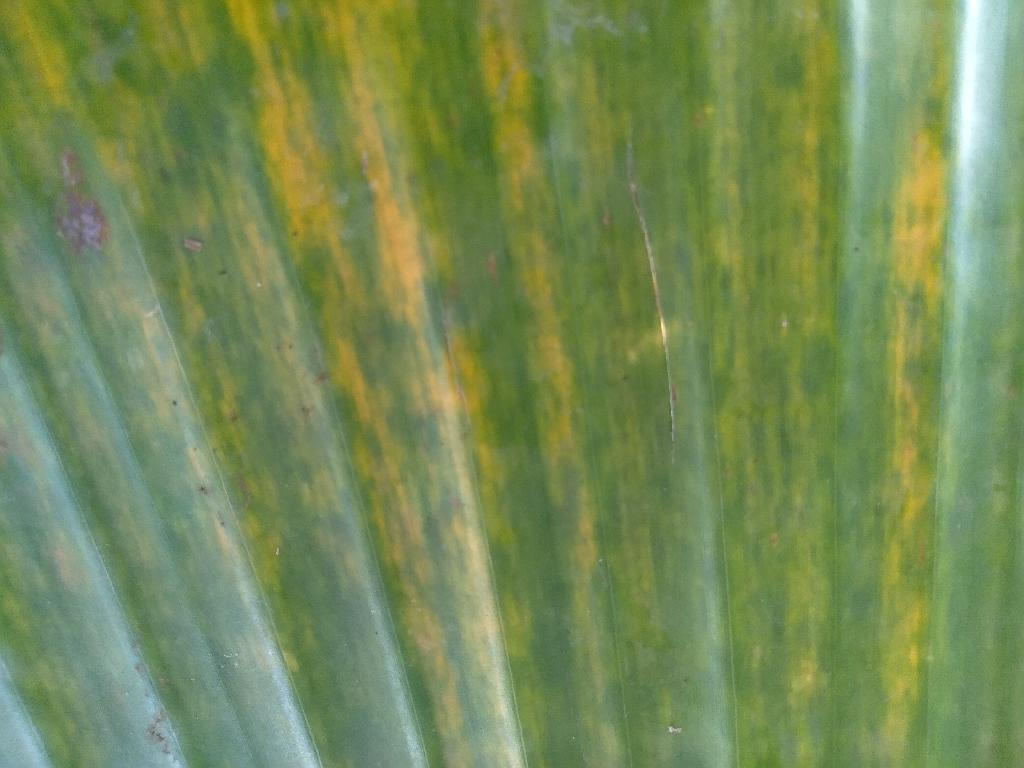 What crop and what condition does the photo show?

banana, fusarium wilt race 1
